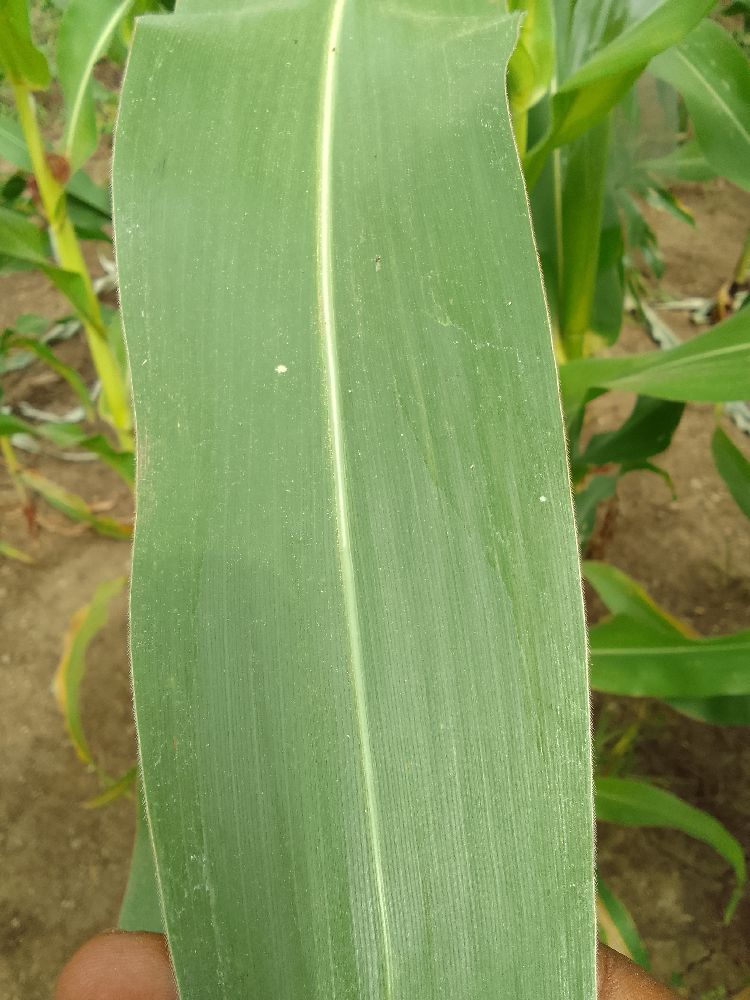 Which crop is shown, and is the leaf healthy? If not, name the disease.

maize, healthy
